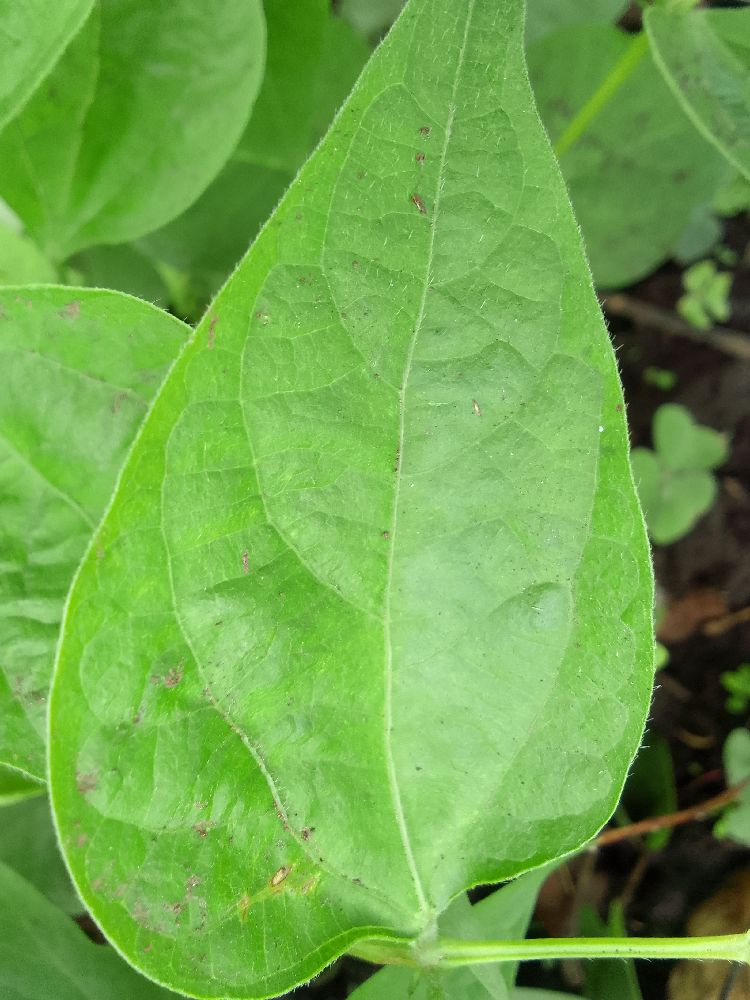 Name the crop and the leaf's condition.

common bean, healthy
